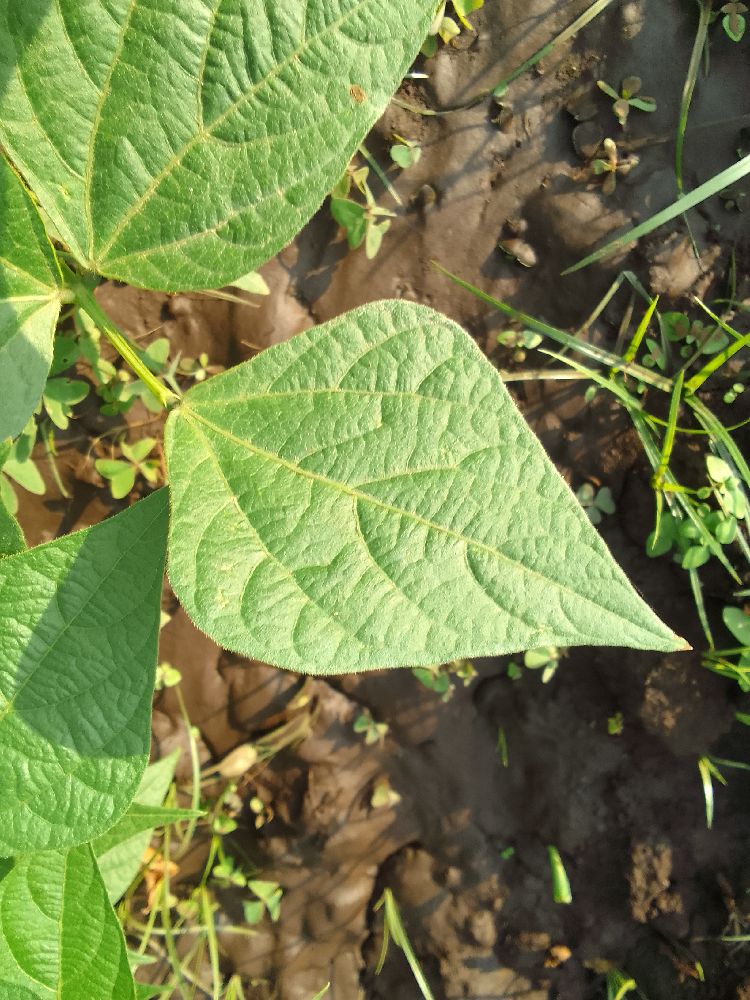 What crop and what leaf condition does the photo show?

common bean, healthy
